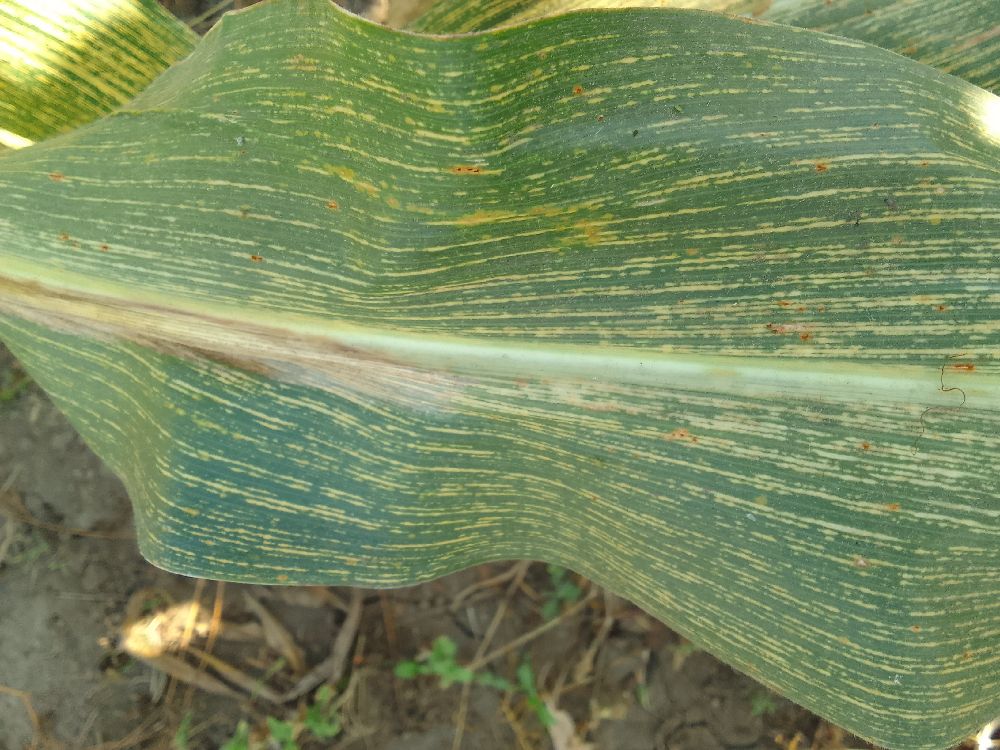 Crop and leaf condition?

maize, maize streak virus
